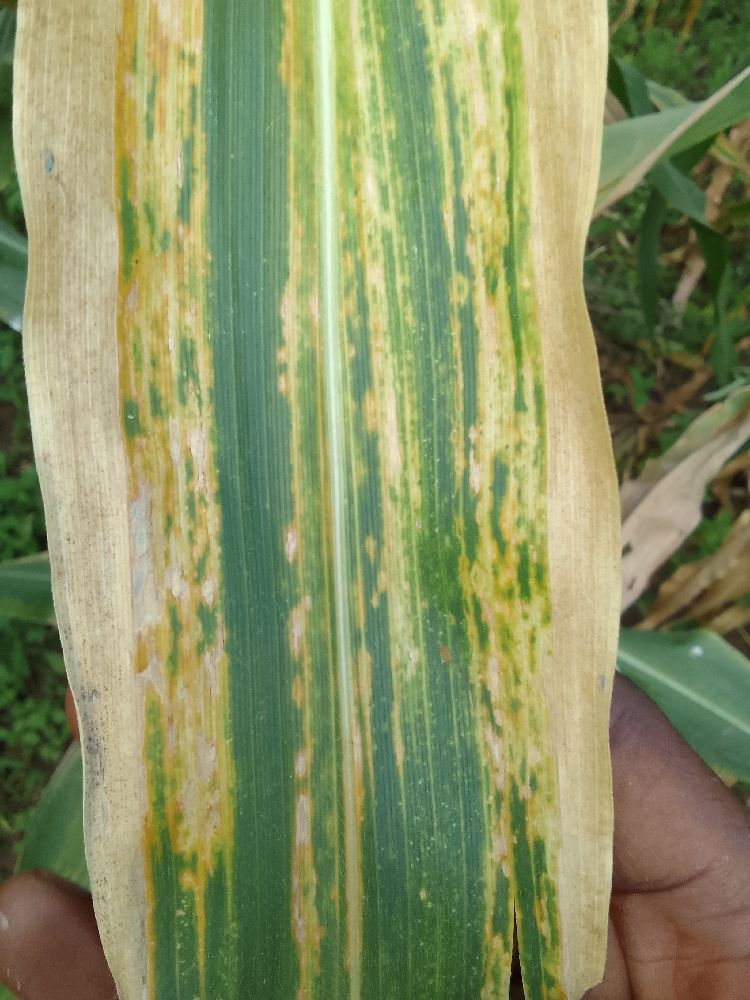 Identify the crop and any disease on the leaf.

maize, maize lethal necrosis
